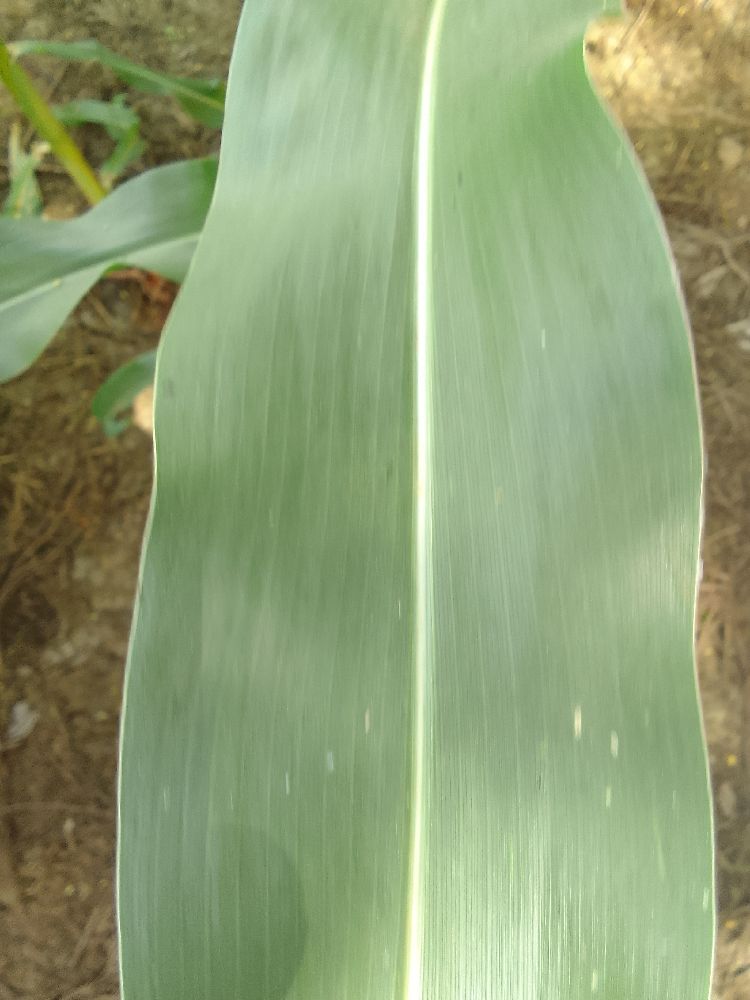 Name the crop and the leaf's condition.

maize, healthy
